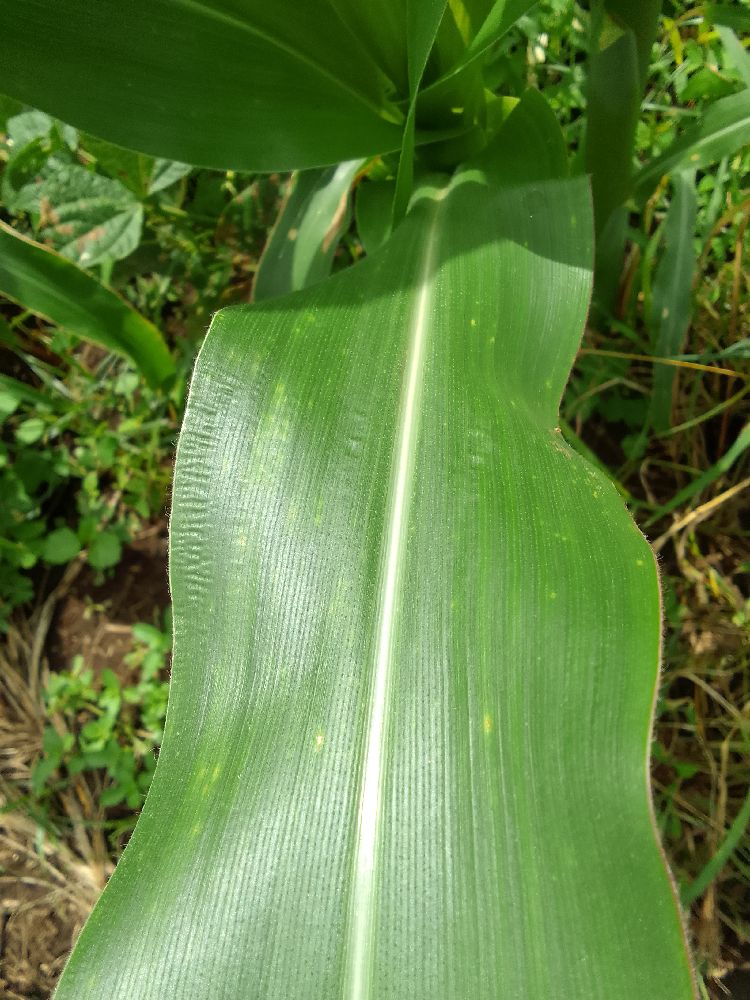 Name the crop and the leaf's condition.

maize, healthy
